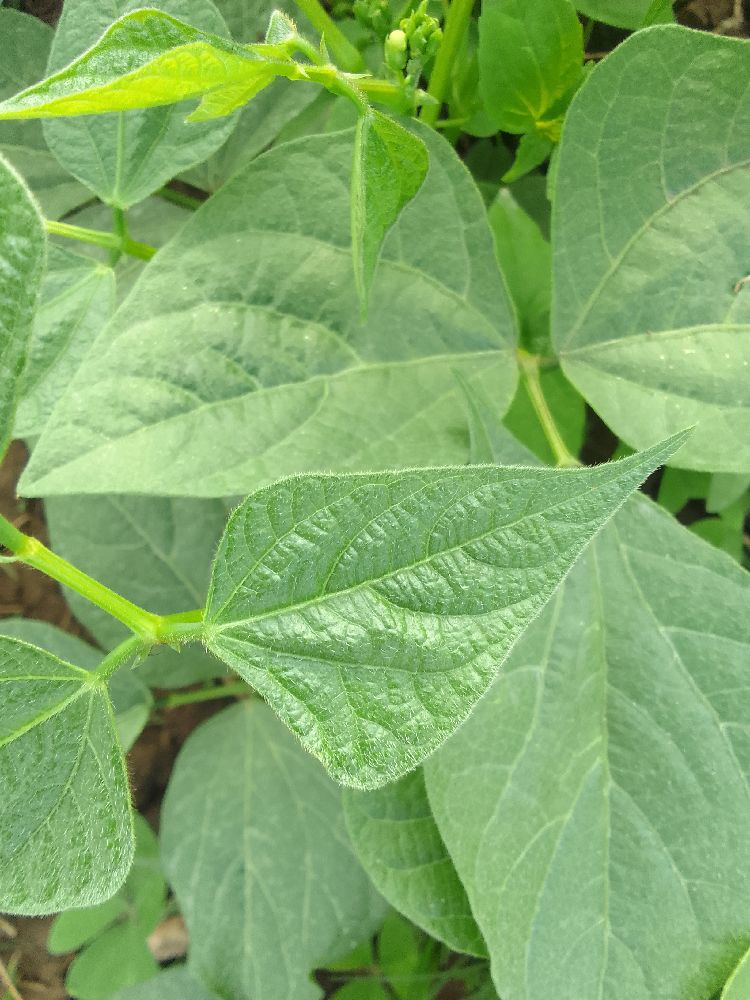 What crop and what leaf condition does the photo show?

common bean, healthy
